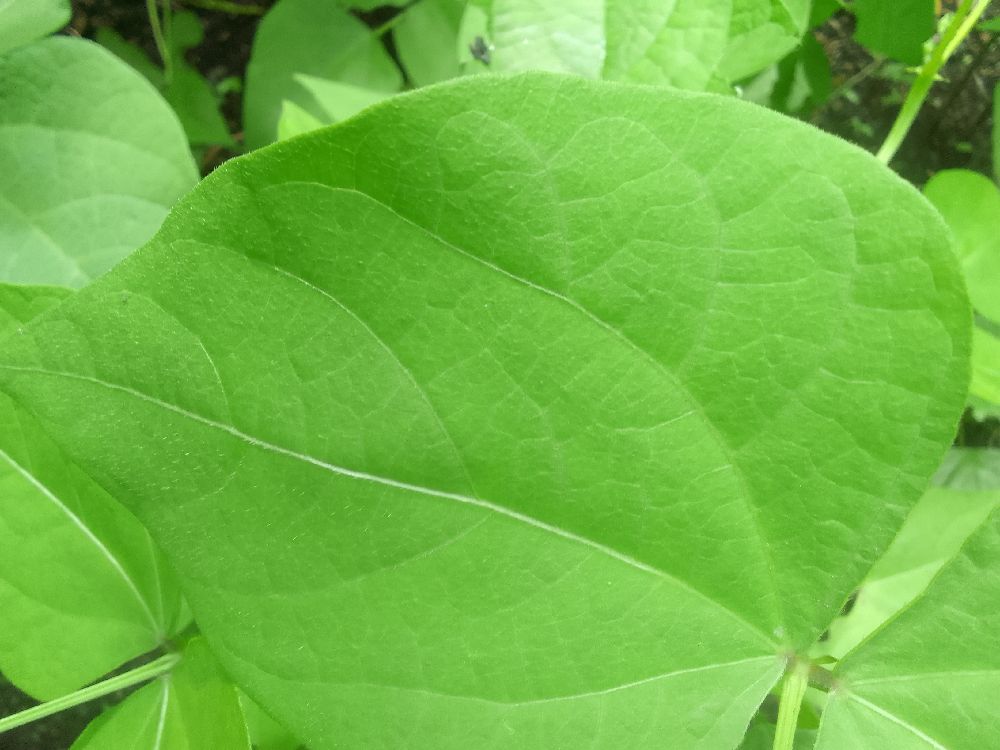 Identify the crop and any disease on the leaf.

common bean, healthy
